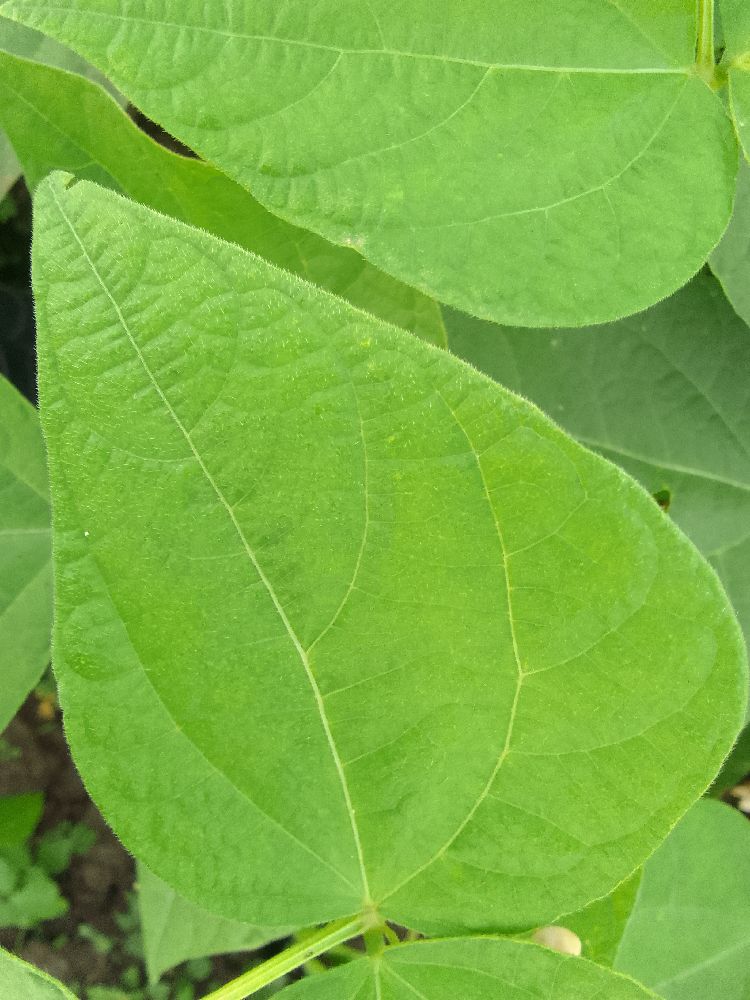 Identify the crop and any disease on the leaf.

common bean, healthy
